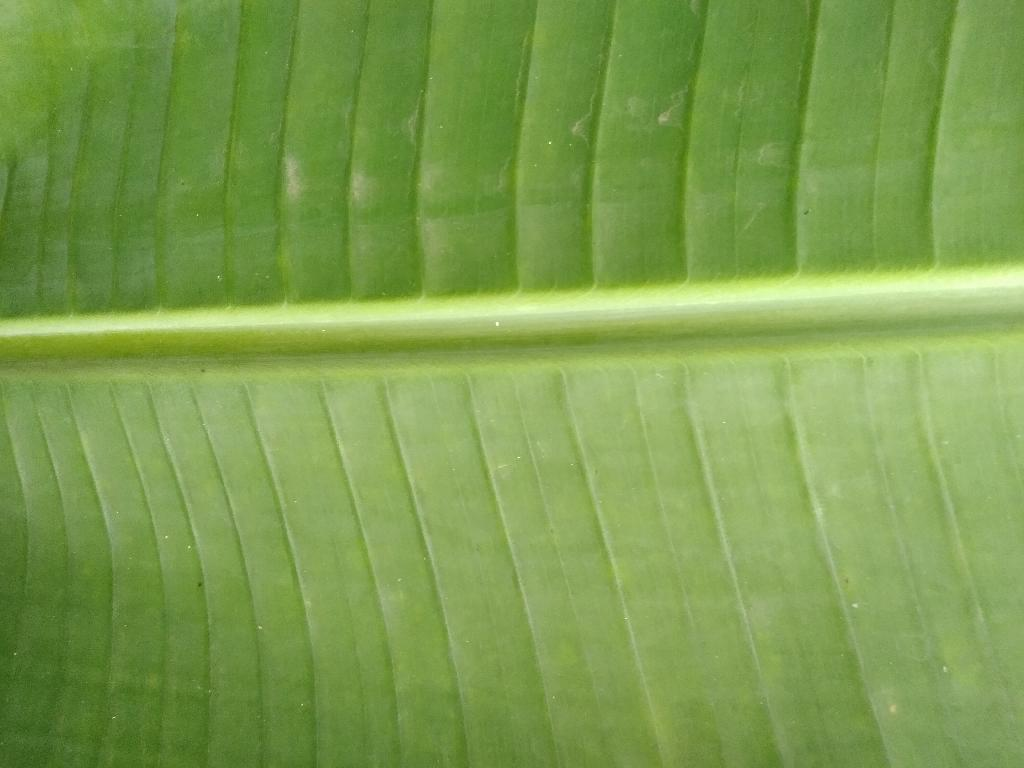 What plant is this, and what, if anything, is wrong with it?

banana, healthy
